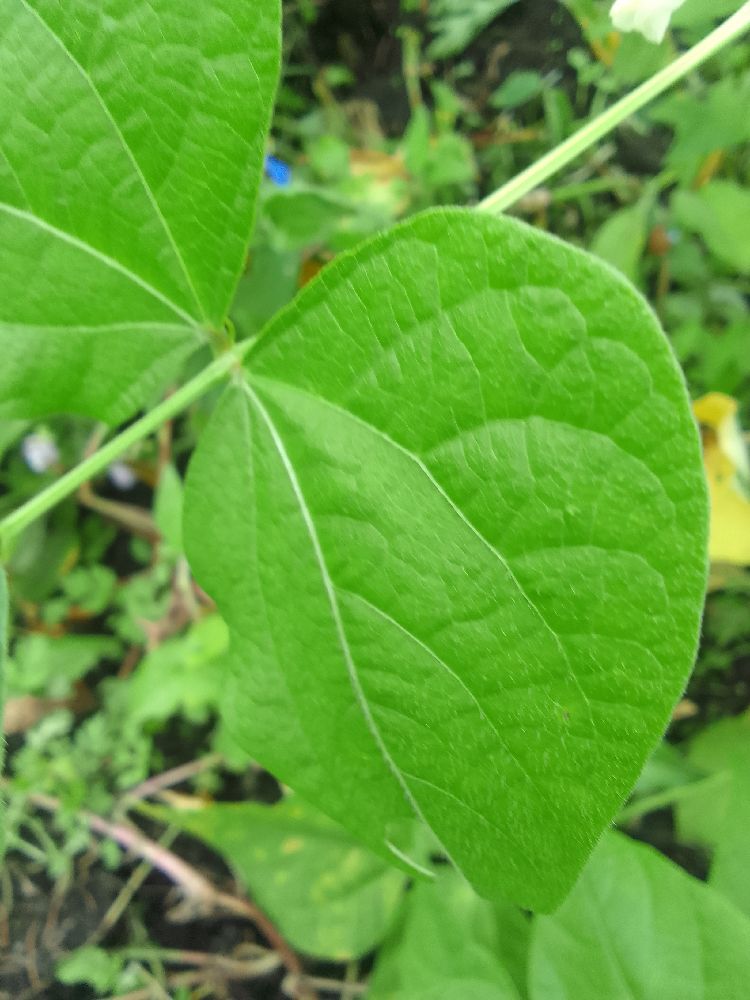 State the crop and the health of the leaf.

common bean, healthy
